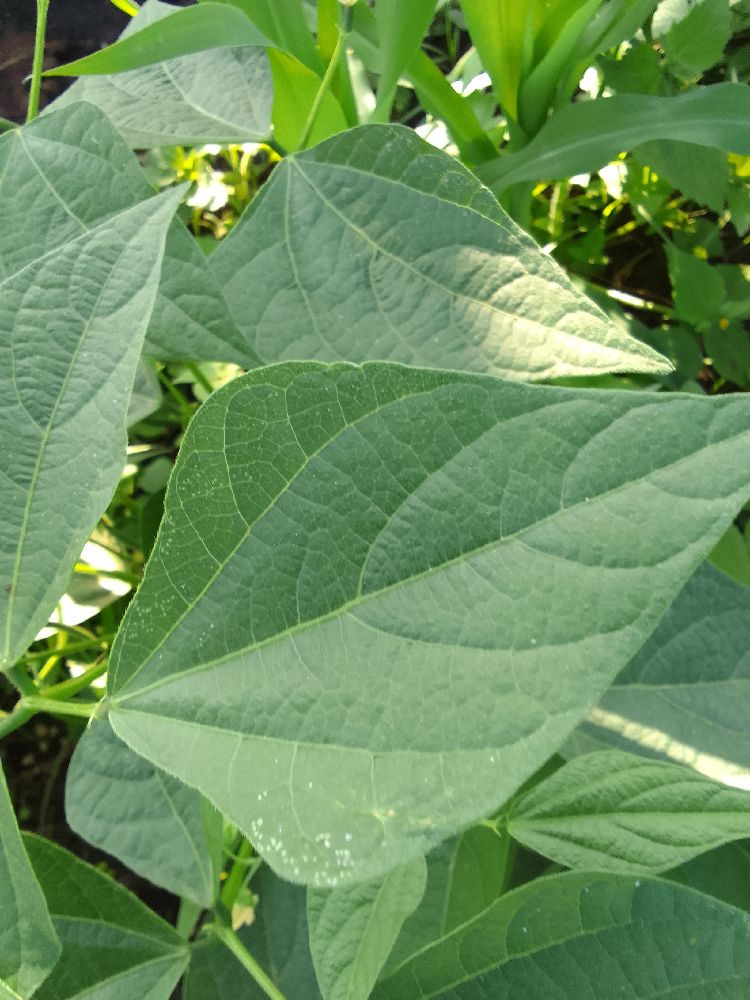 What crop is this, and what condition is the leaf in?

common bean, healthy
